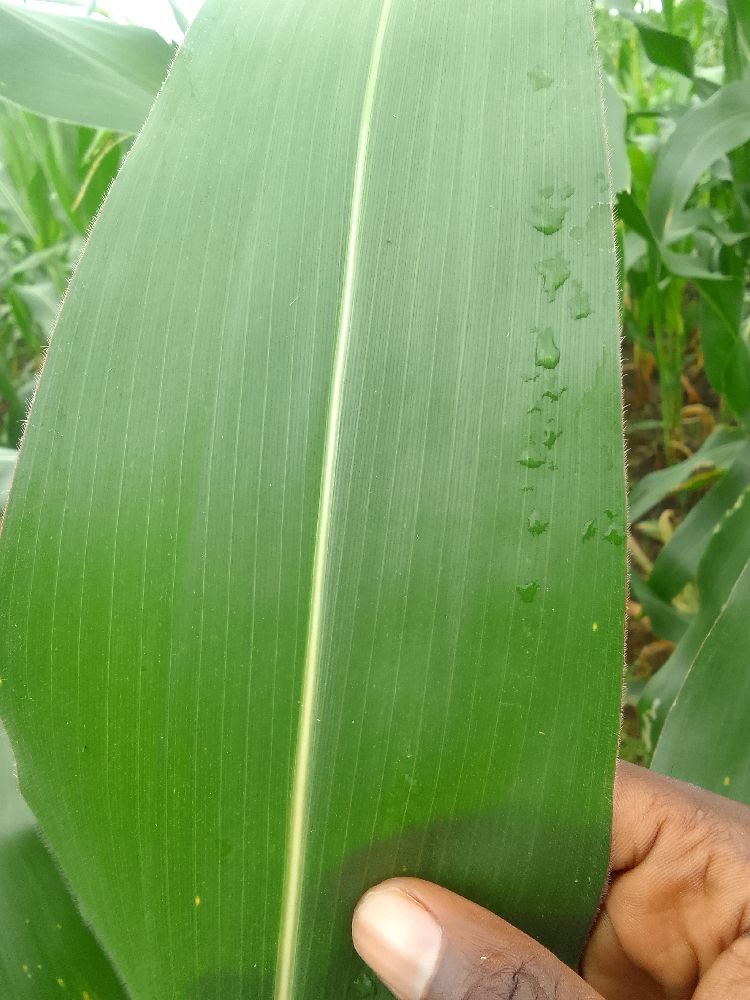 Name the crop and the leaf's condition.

maize, healthy
